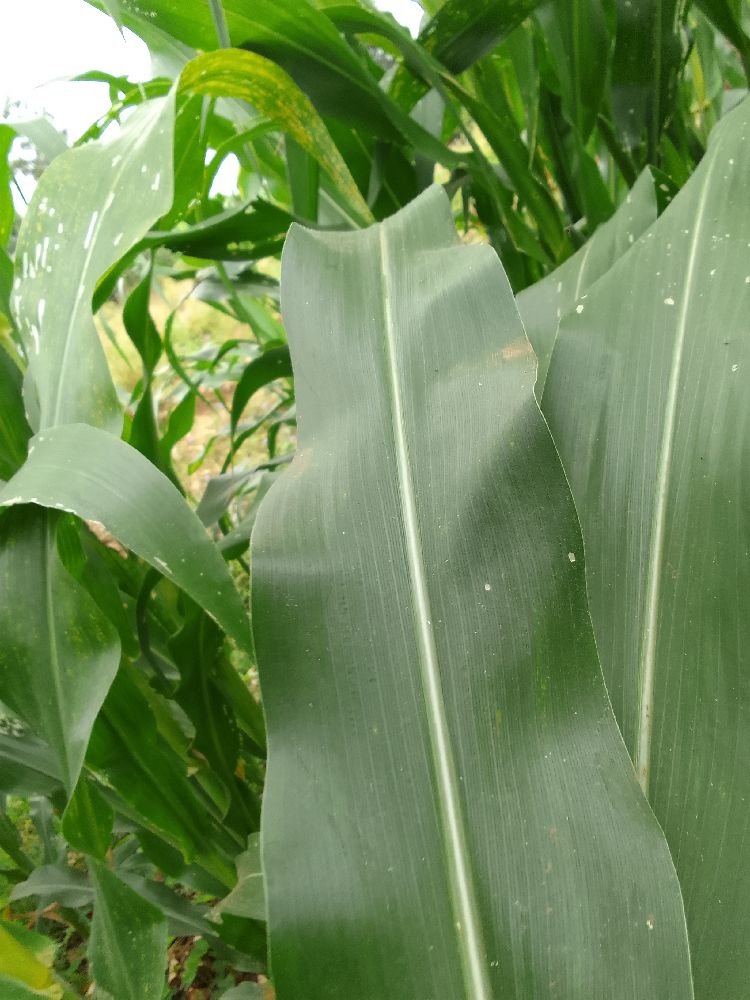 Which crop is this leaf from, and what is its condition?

maize, healthy
